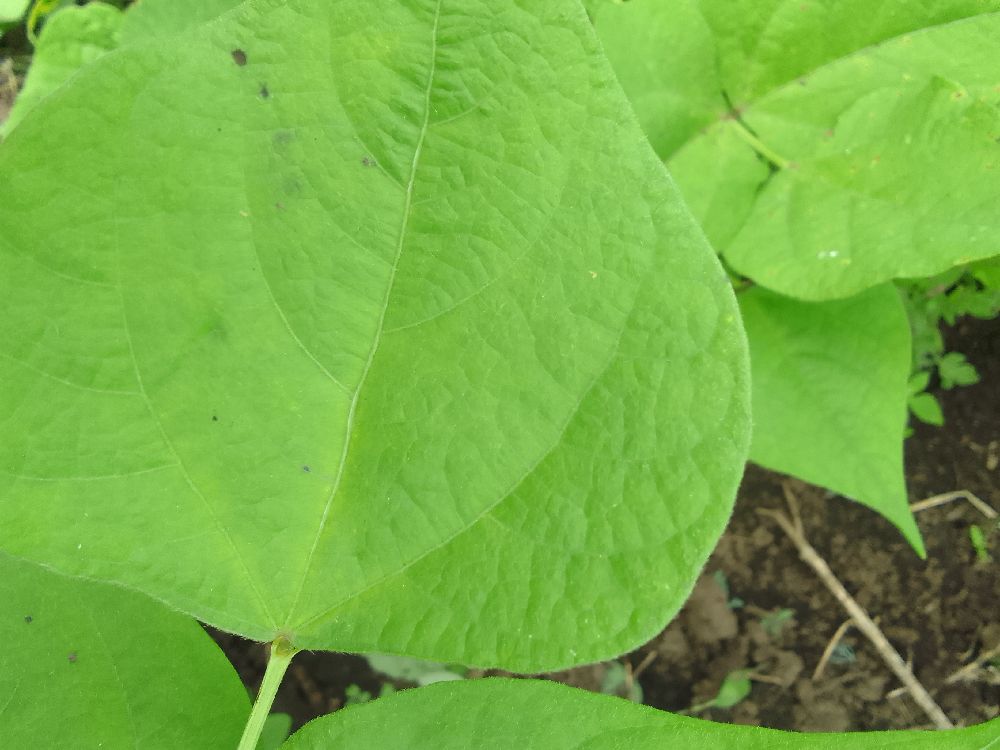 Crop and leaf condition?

common bean, healthy
